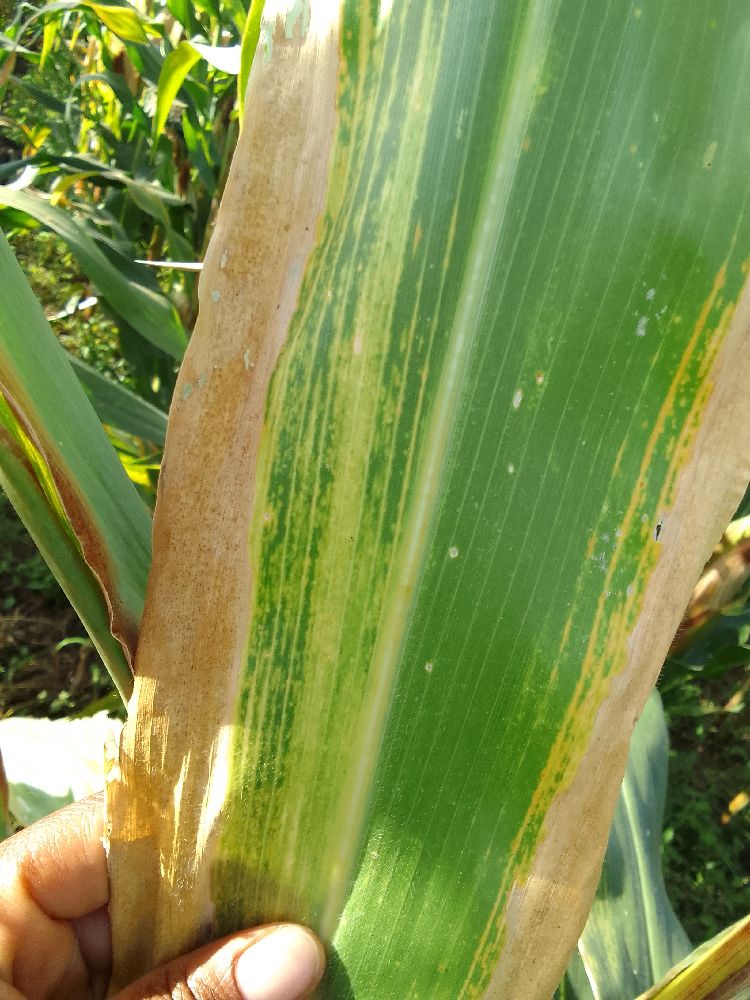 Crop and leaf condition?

maize, maize lethal necrosis
